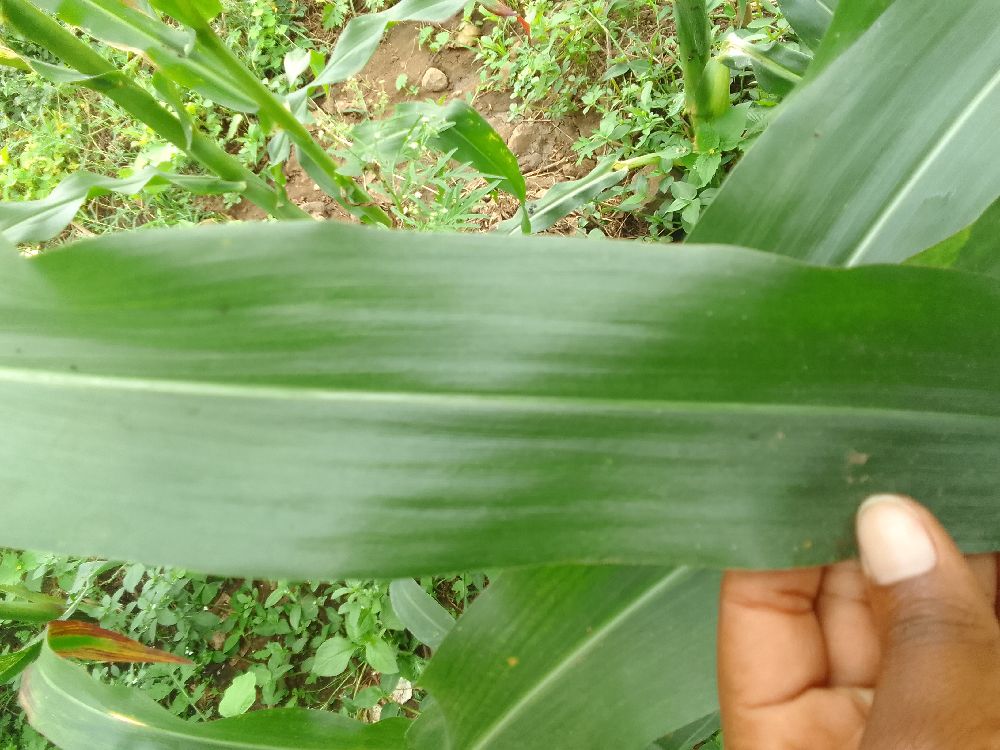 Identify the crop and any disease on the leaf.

maize, healthy
